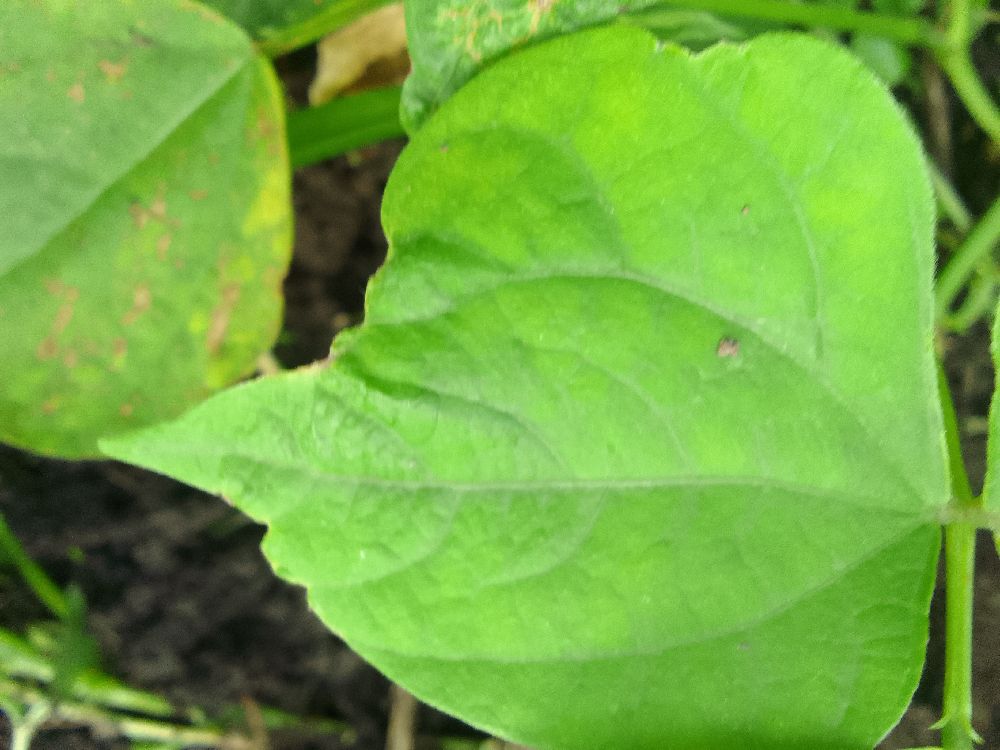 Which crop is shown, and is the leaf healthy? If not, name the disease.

common bean, healthy
